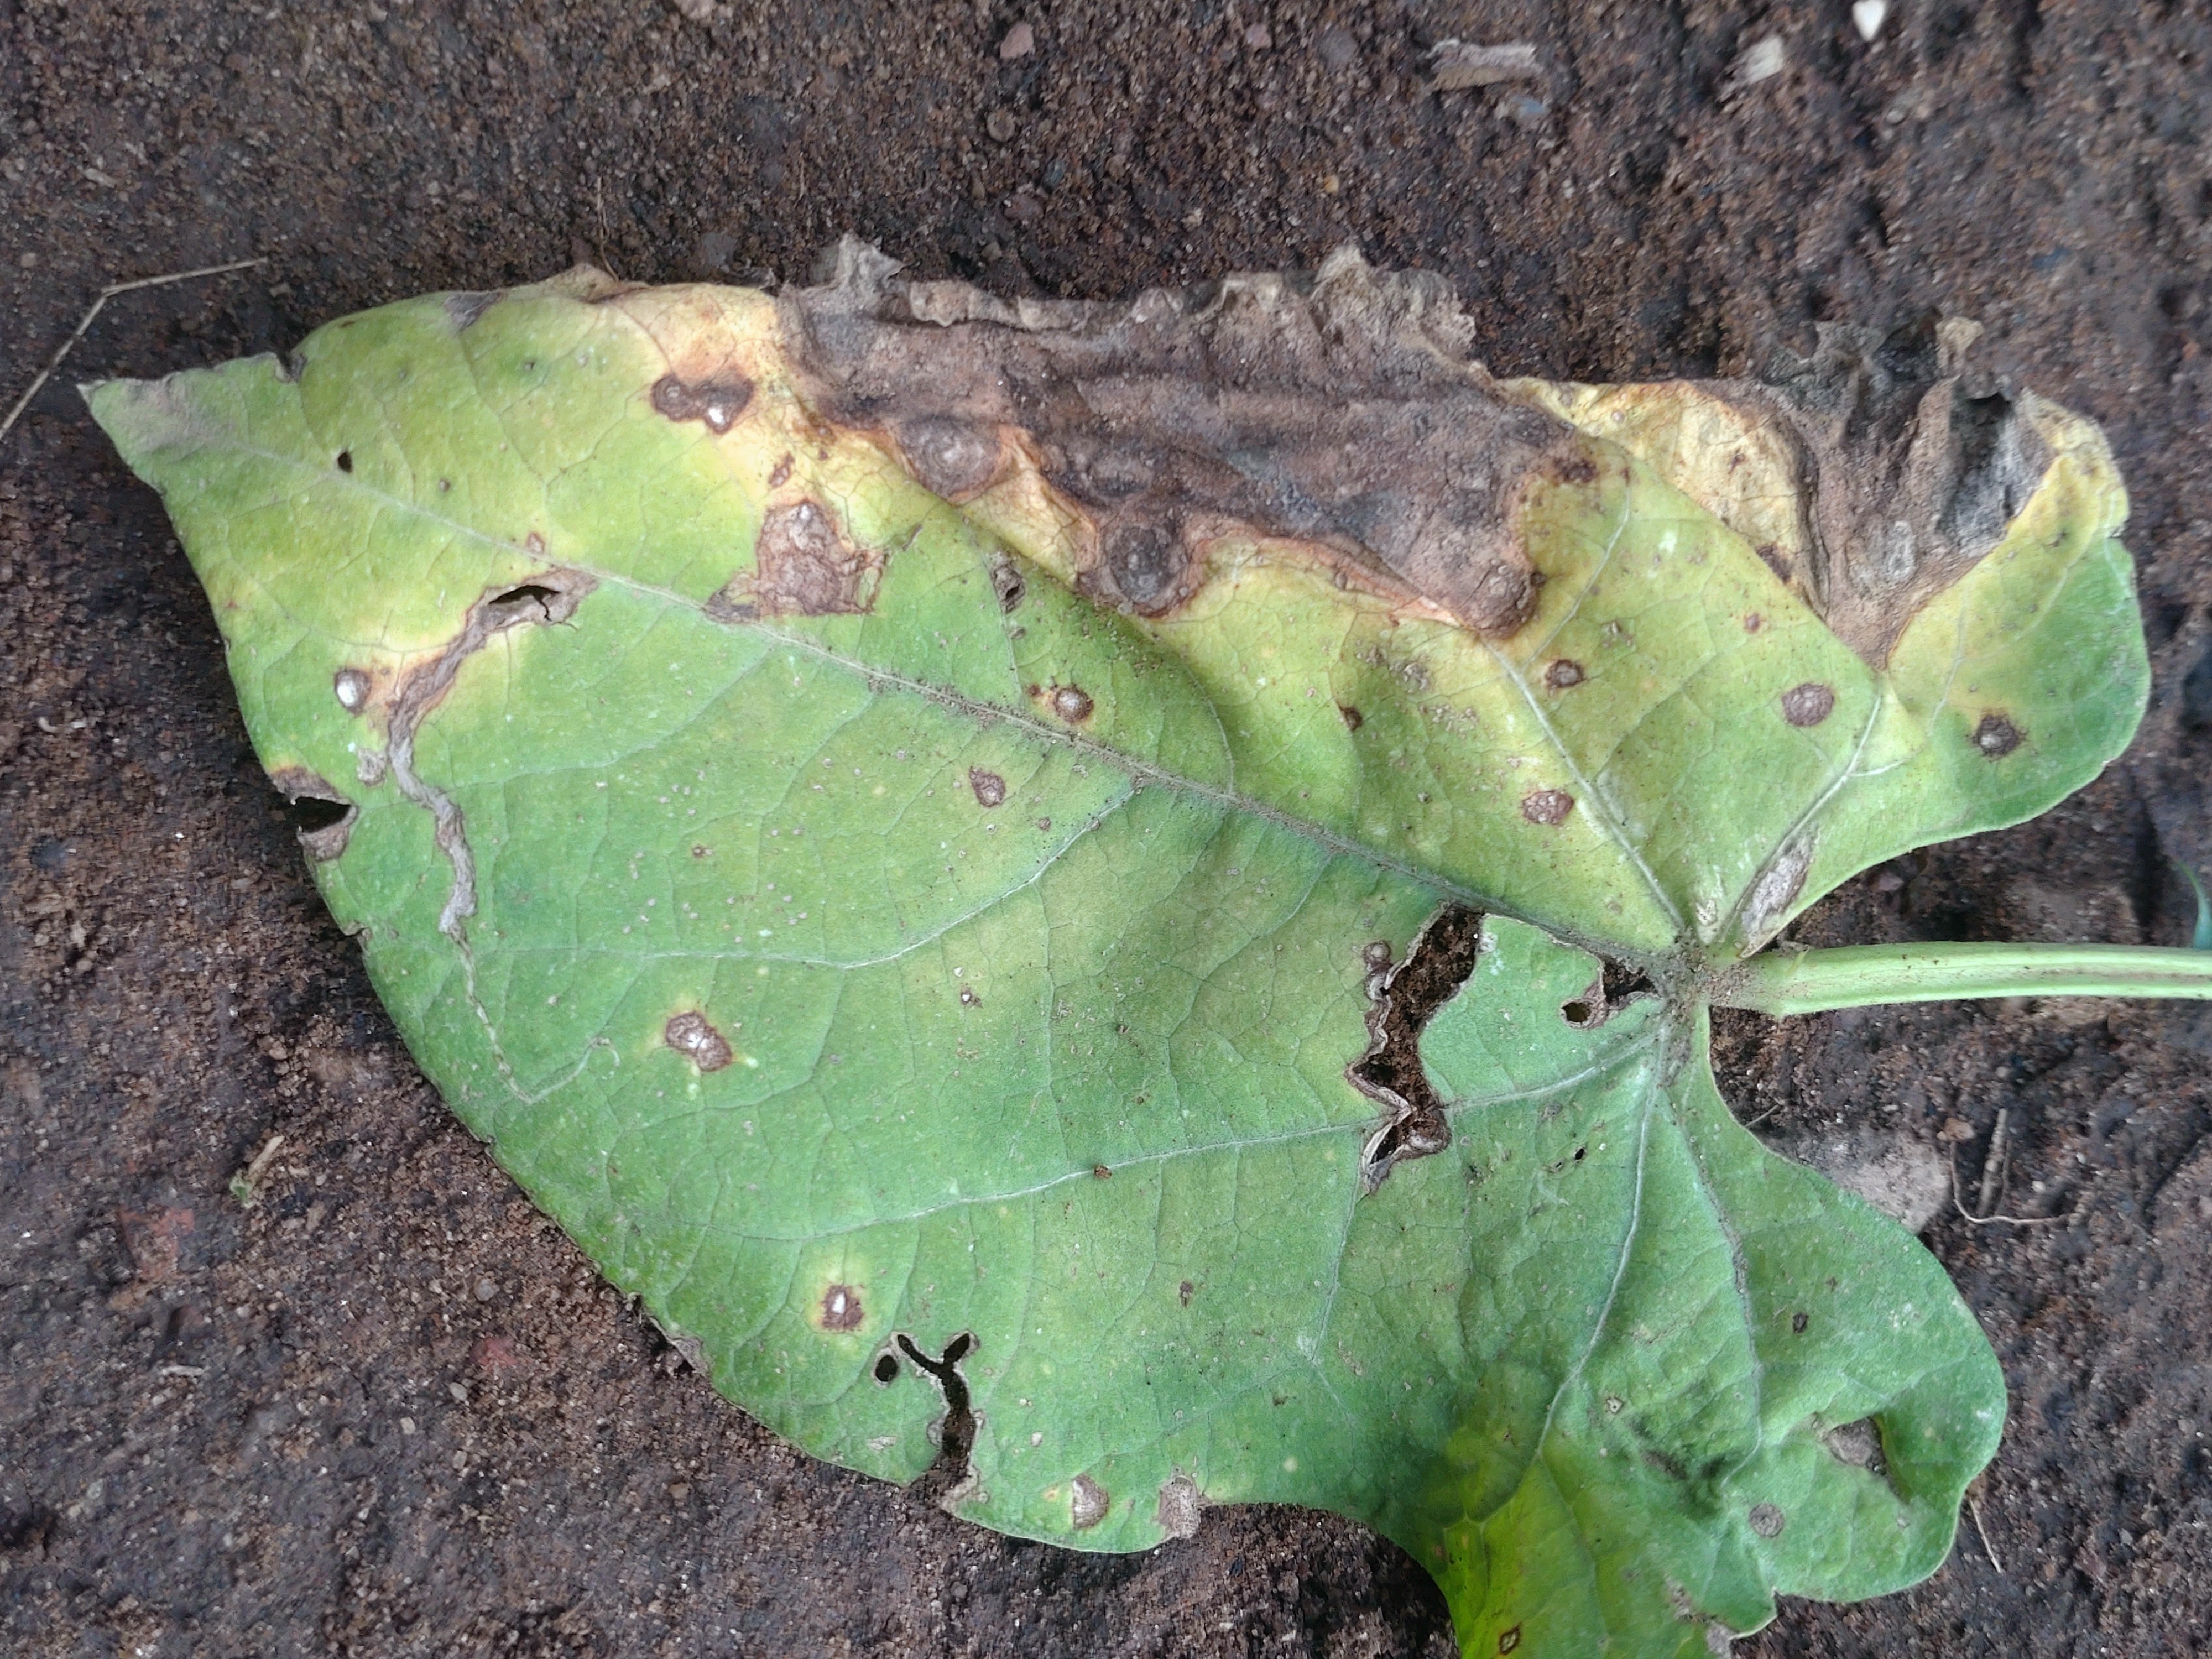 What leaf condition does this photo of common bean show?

anthracnose
